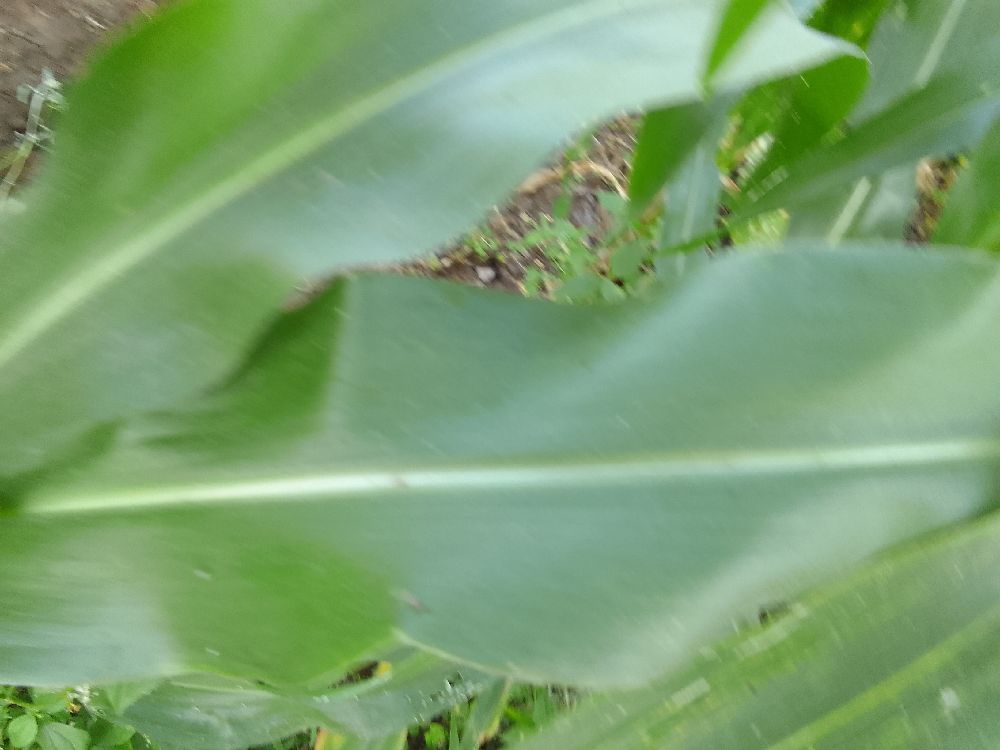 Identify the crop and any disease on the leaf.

maize, healthy
